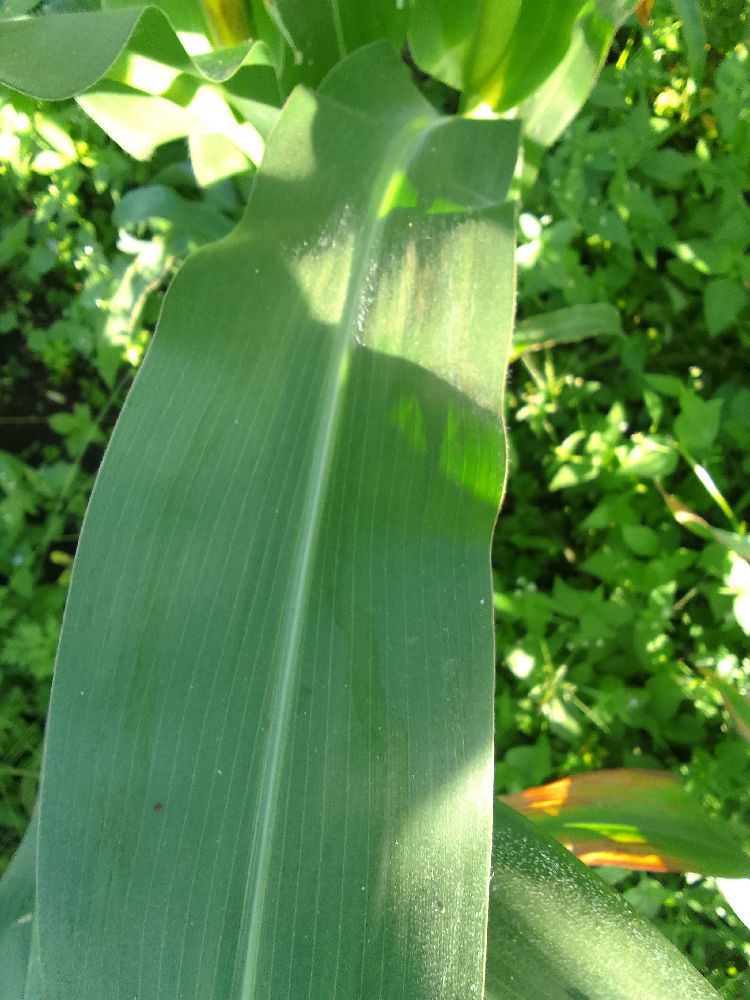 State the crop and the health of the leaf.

maize, healthy
